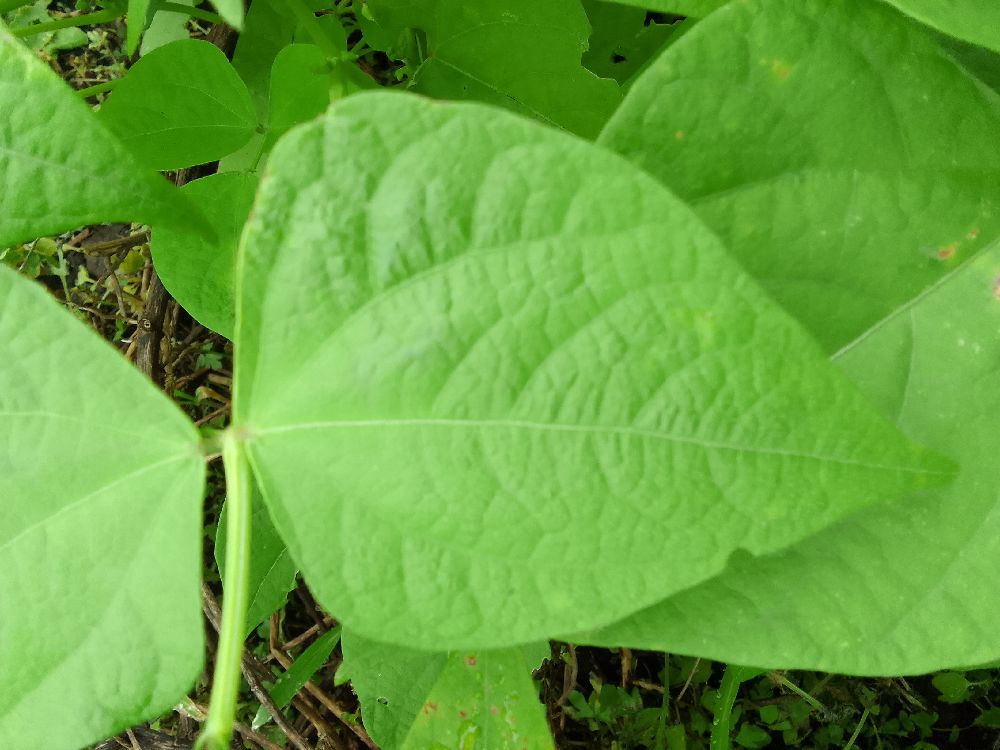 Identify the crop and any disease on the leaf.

common bean, healthy
